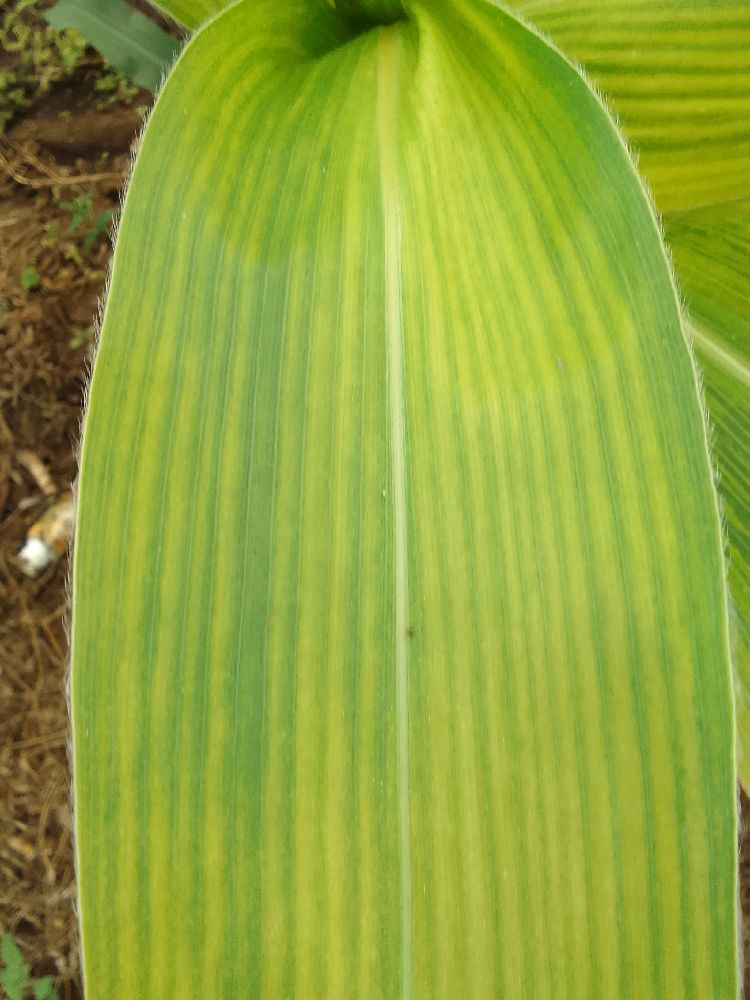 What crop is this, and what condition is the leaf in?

maize, maize lethal necrosis
